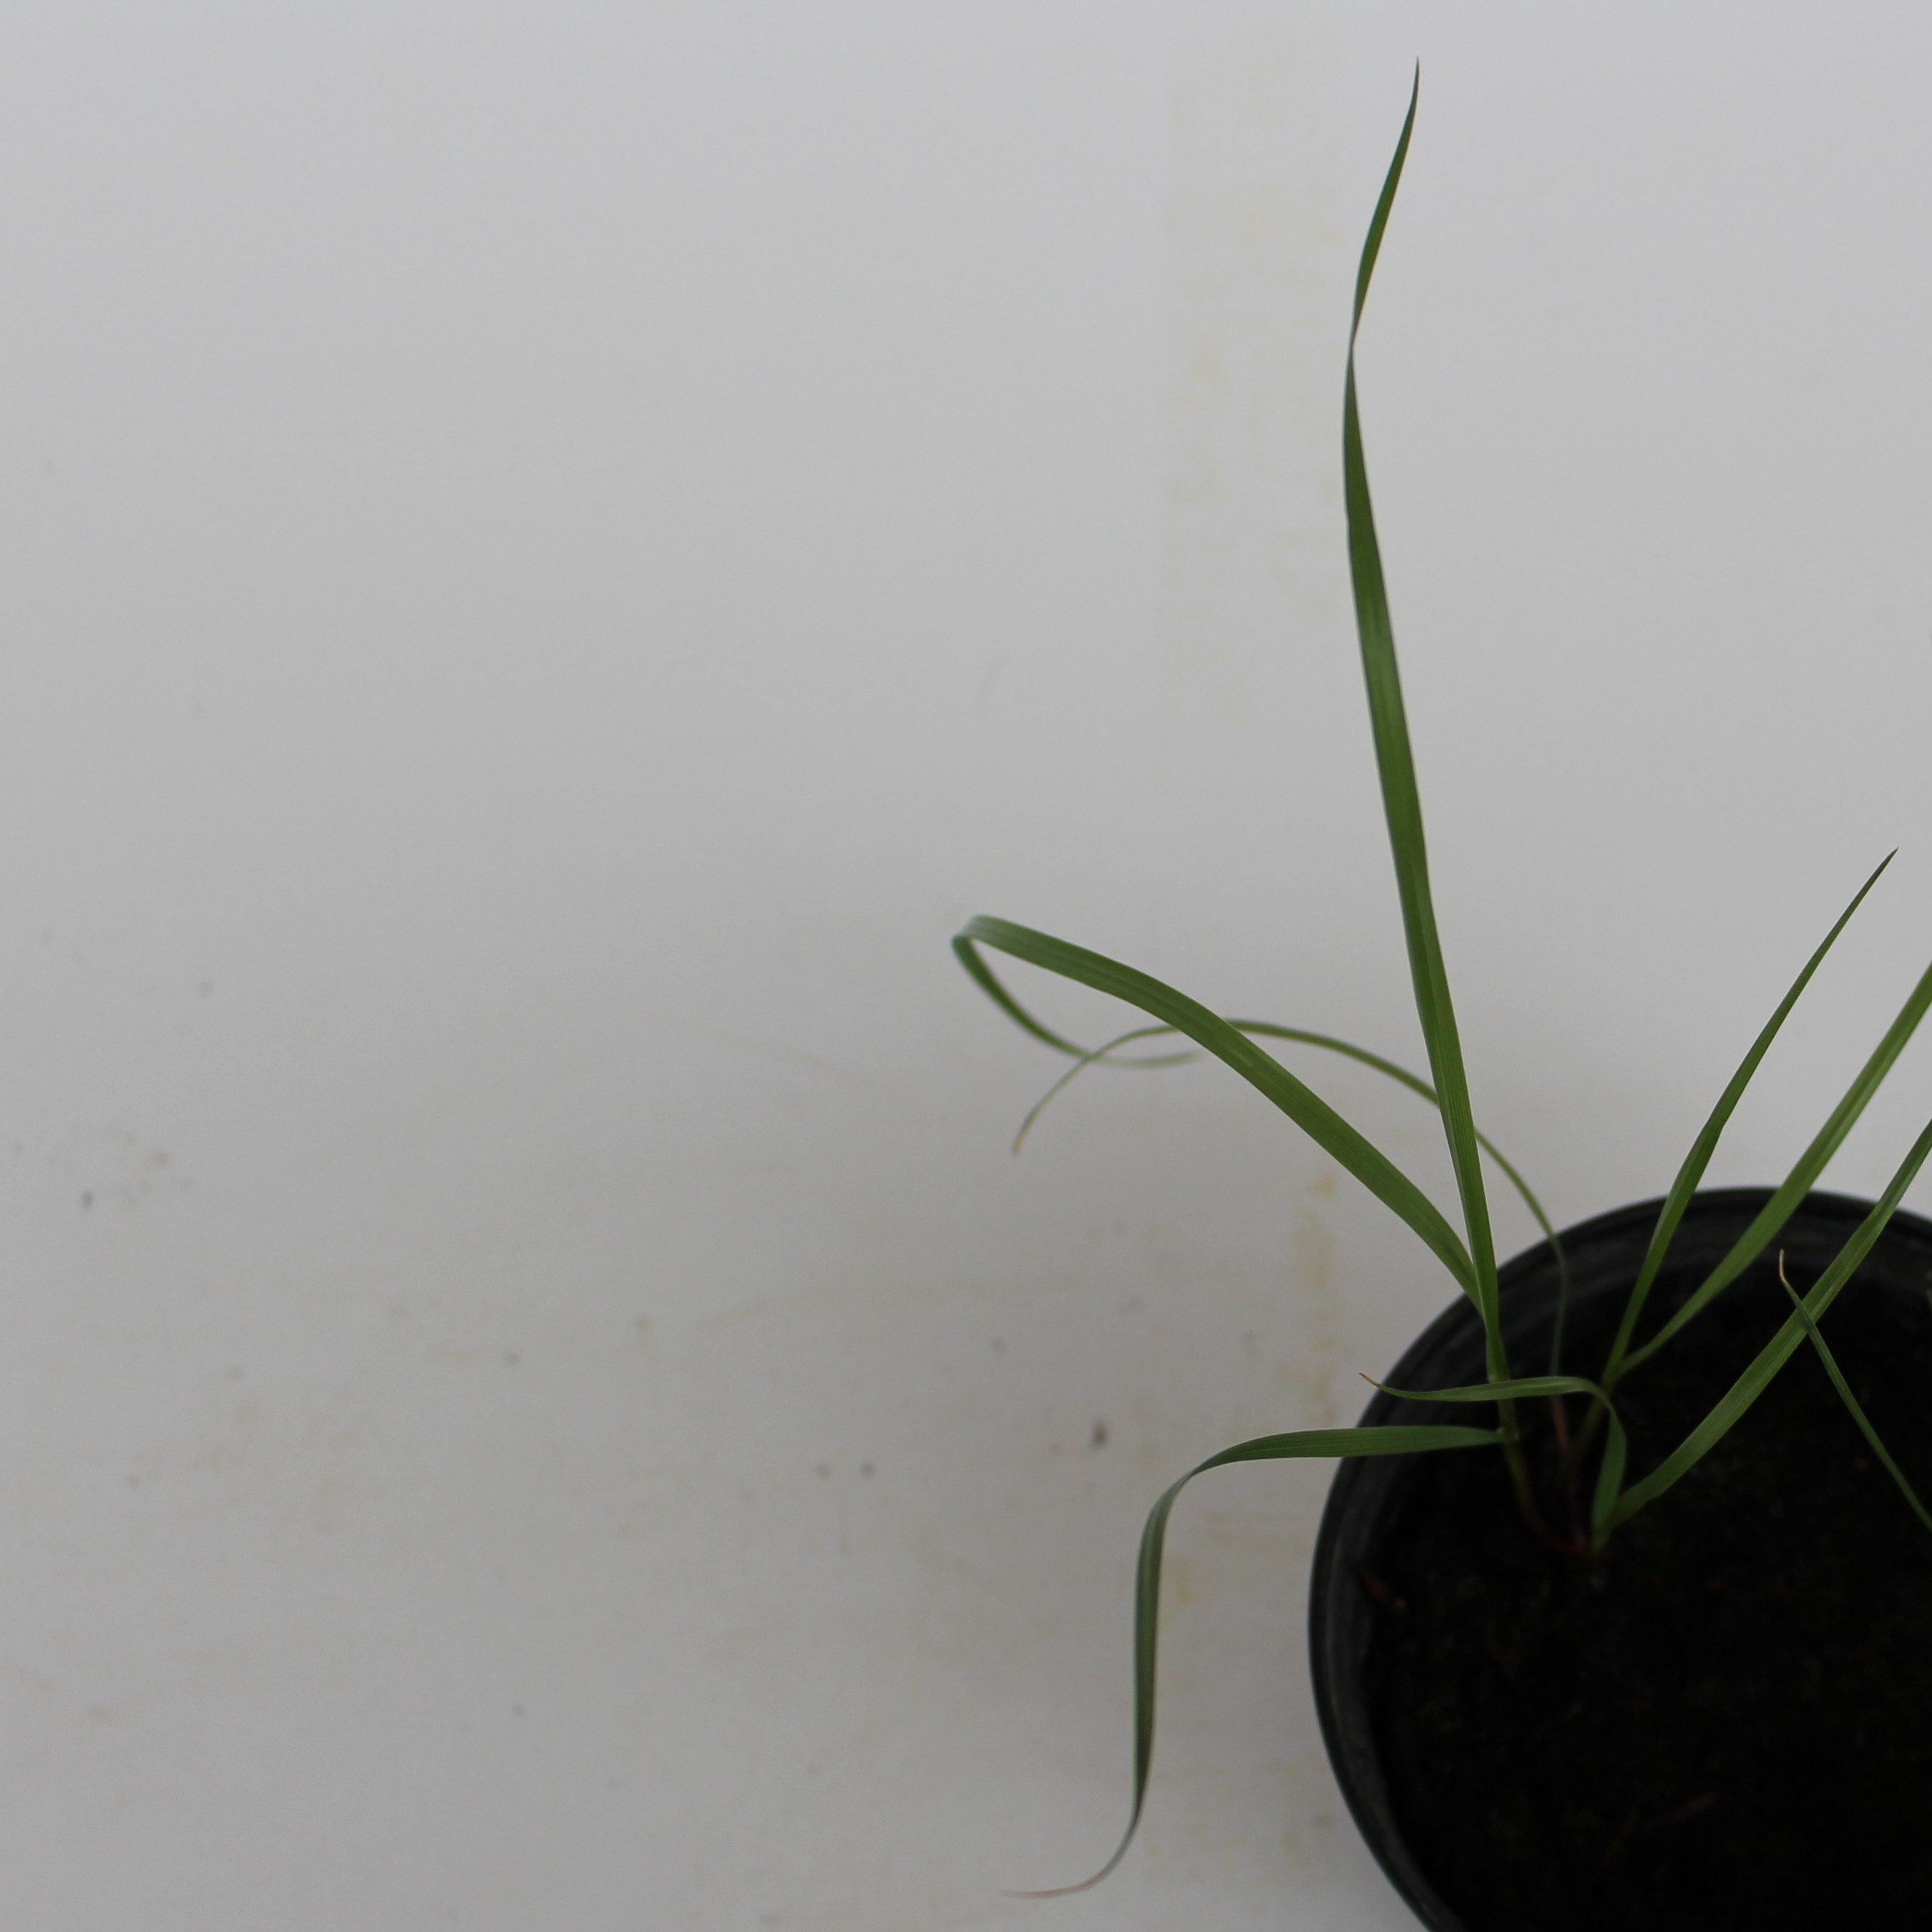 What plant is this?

Lolium multiflorum
